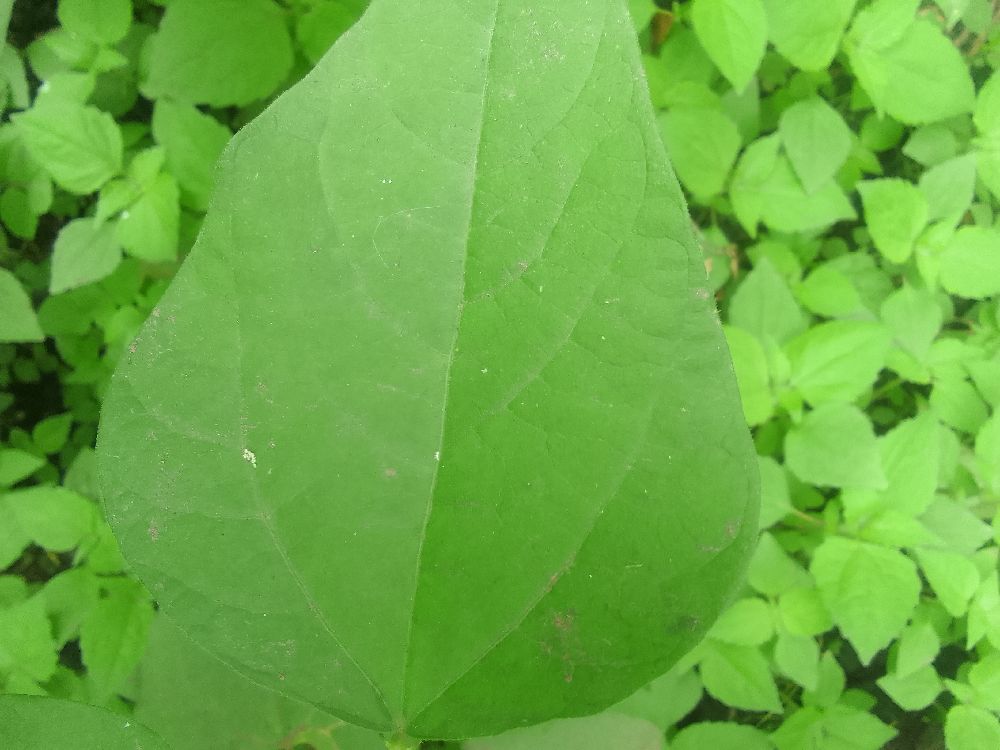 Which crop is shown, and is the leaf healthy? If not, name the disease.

common bean, healthy
